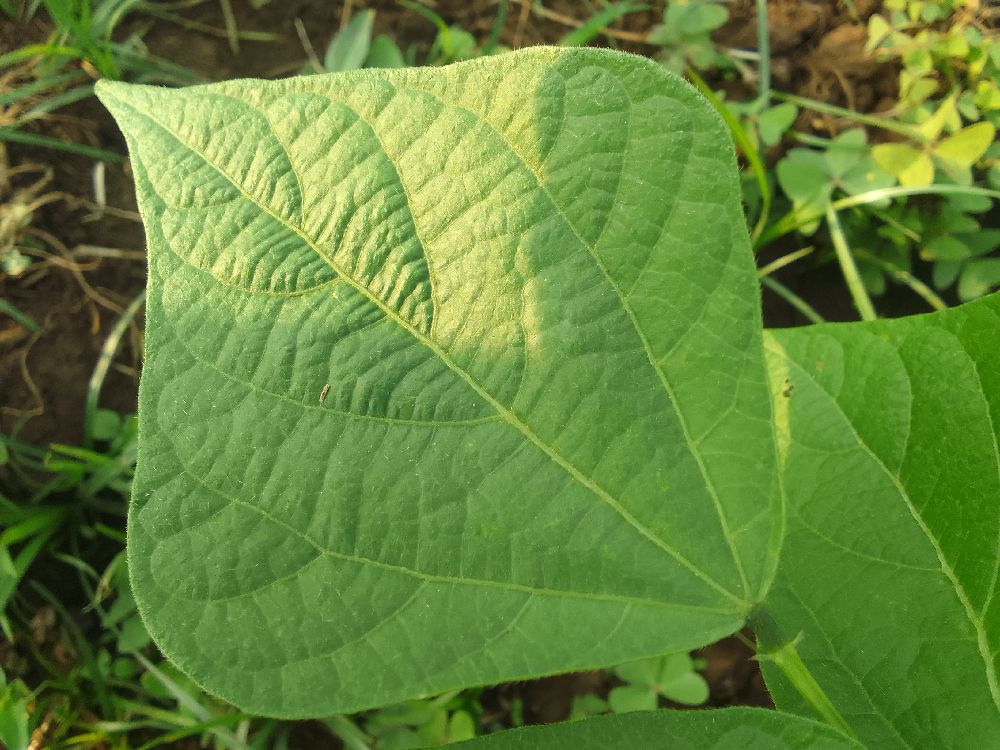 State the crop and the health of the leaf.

common bean, healthy
